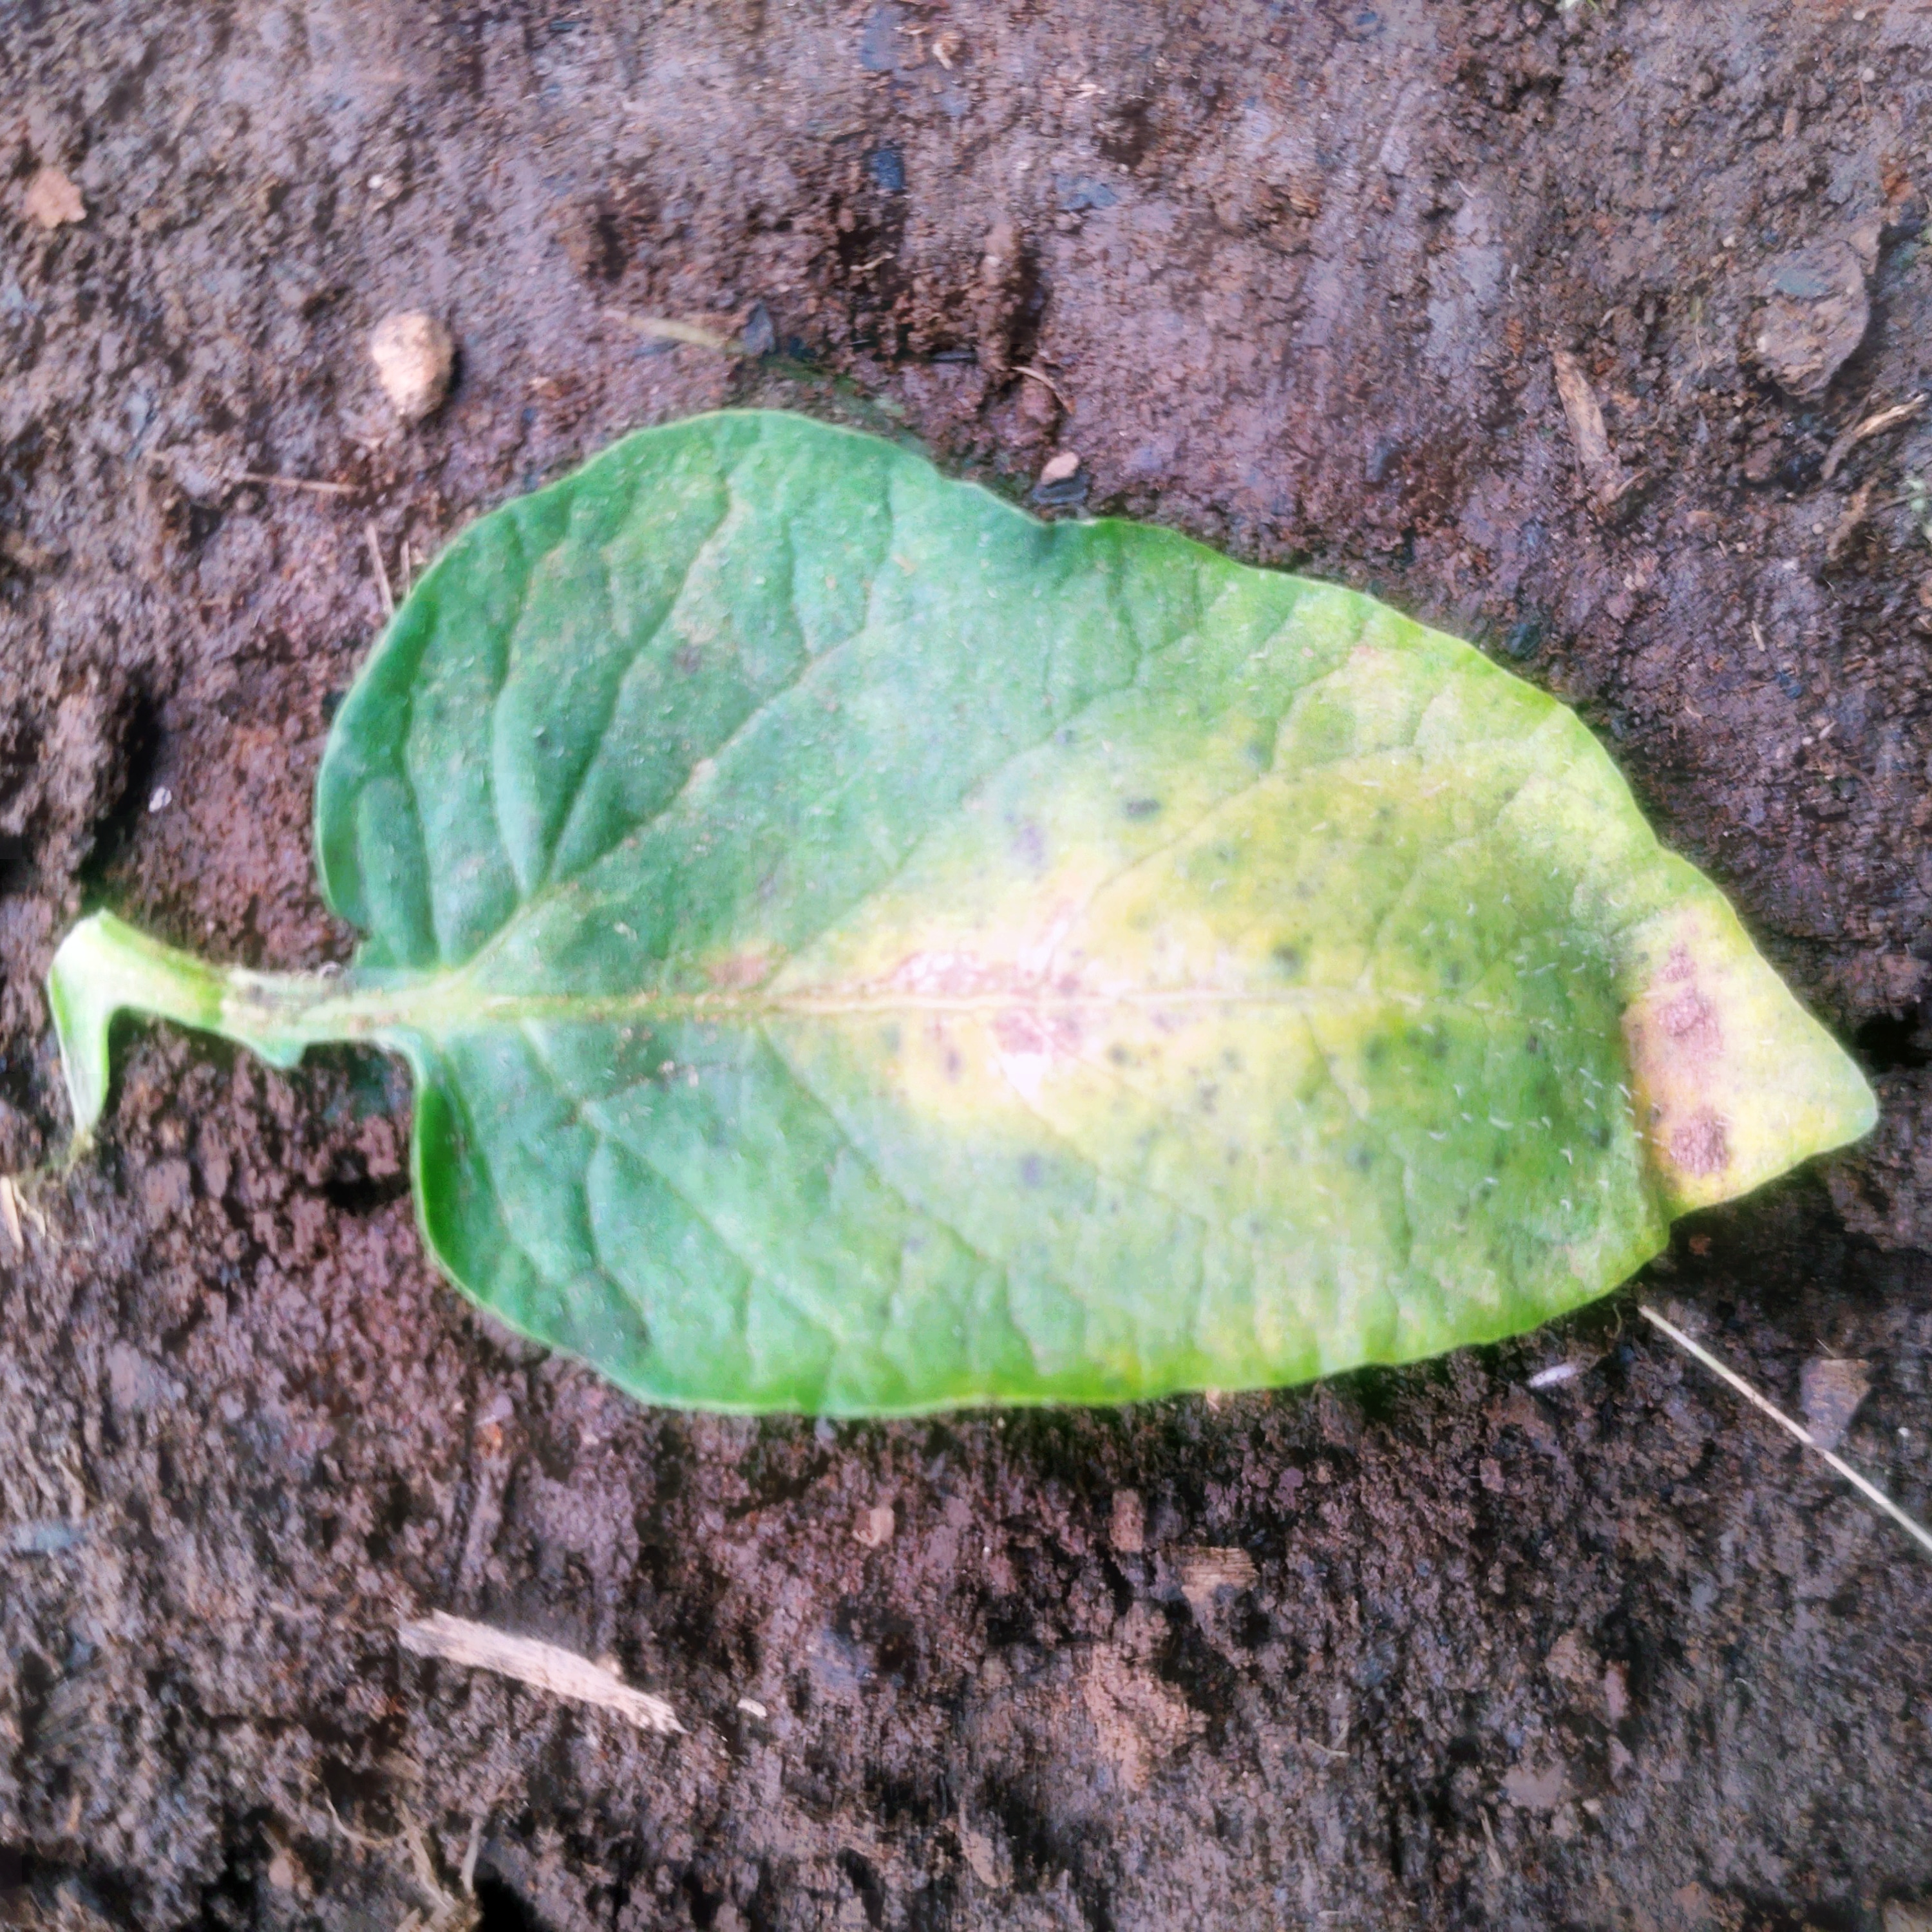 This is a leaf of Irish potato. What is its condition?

late blight
